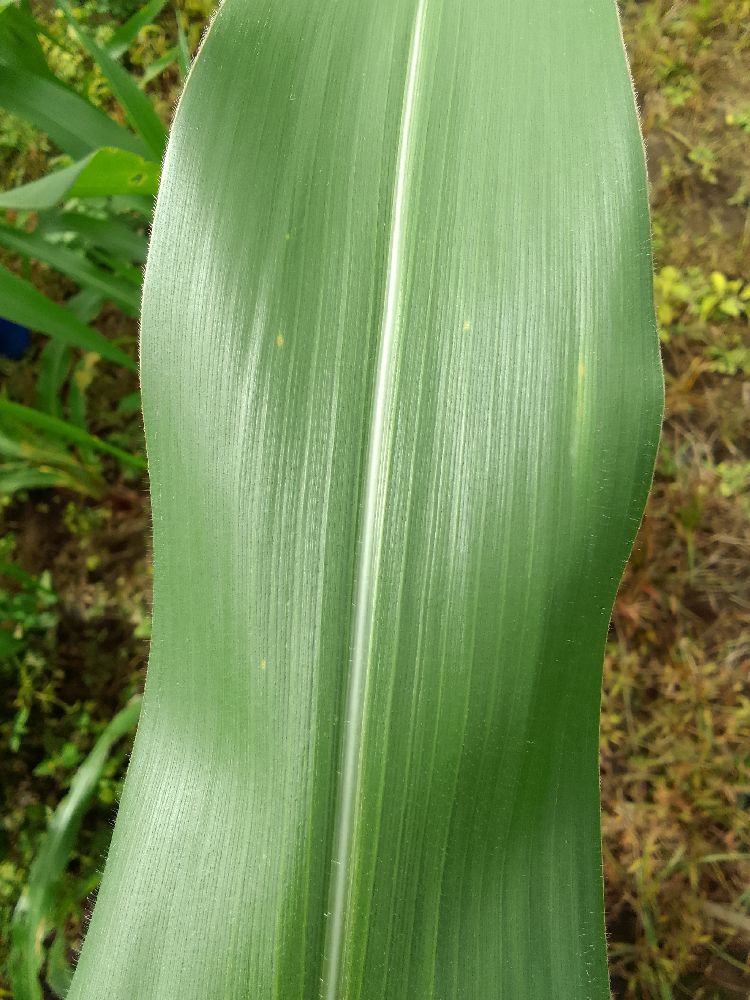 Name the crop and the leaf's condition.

maize, healthy
